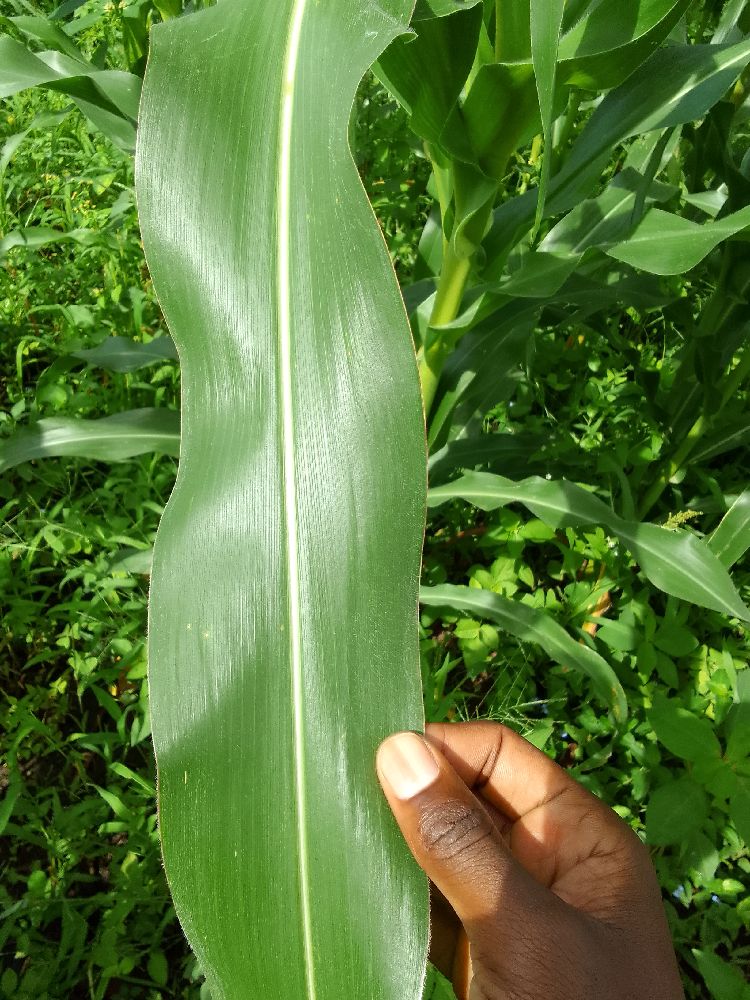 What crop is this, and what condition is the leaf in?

maize, healthy
